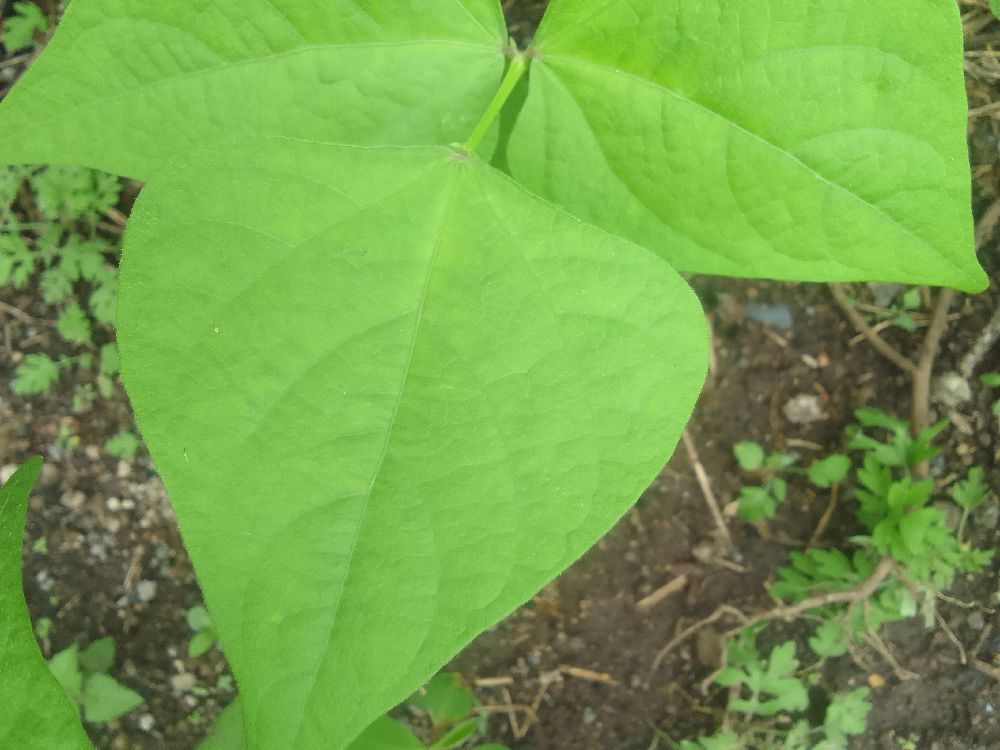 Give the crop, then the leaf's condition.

common bean, healthy
